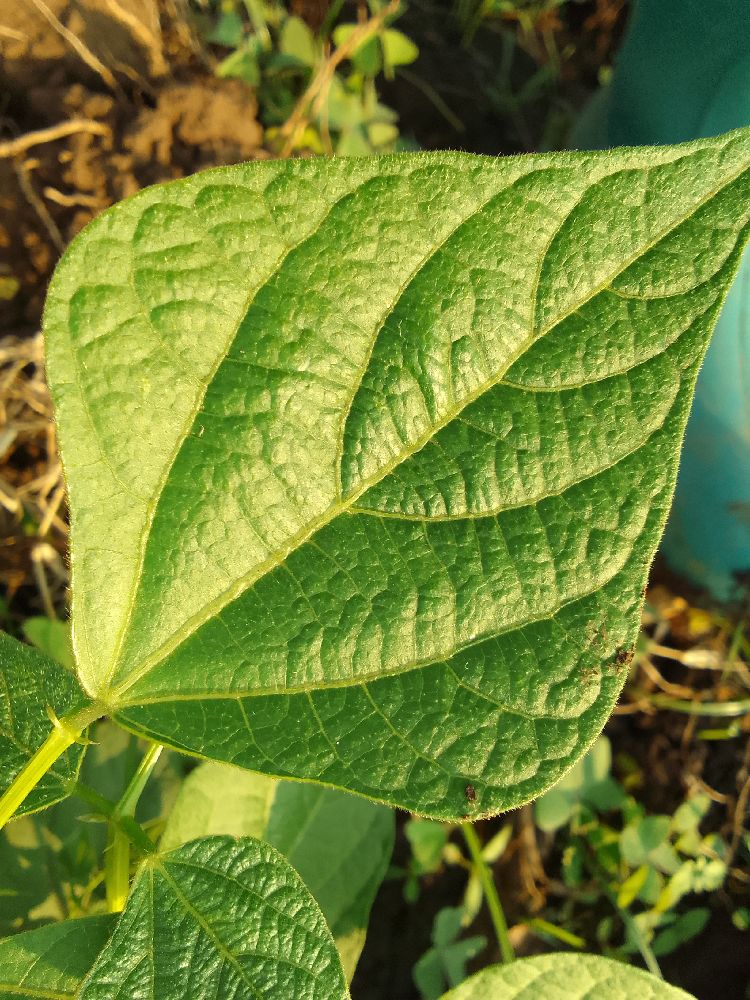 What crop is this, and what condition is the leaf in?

common bean, healthy
